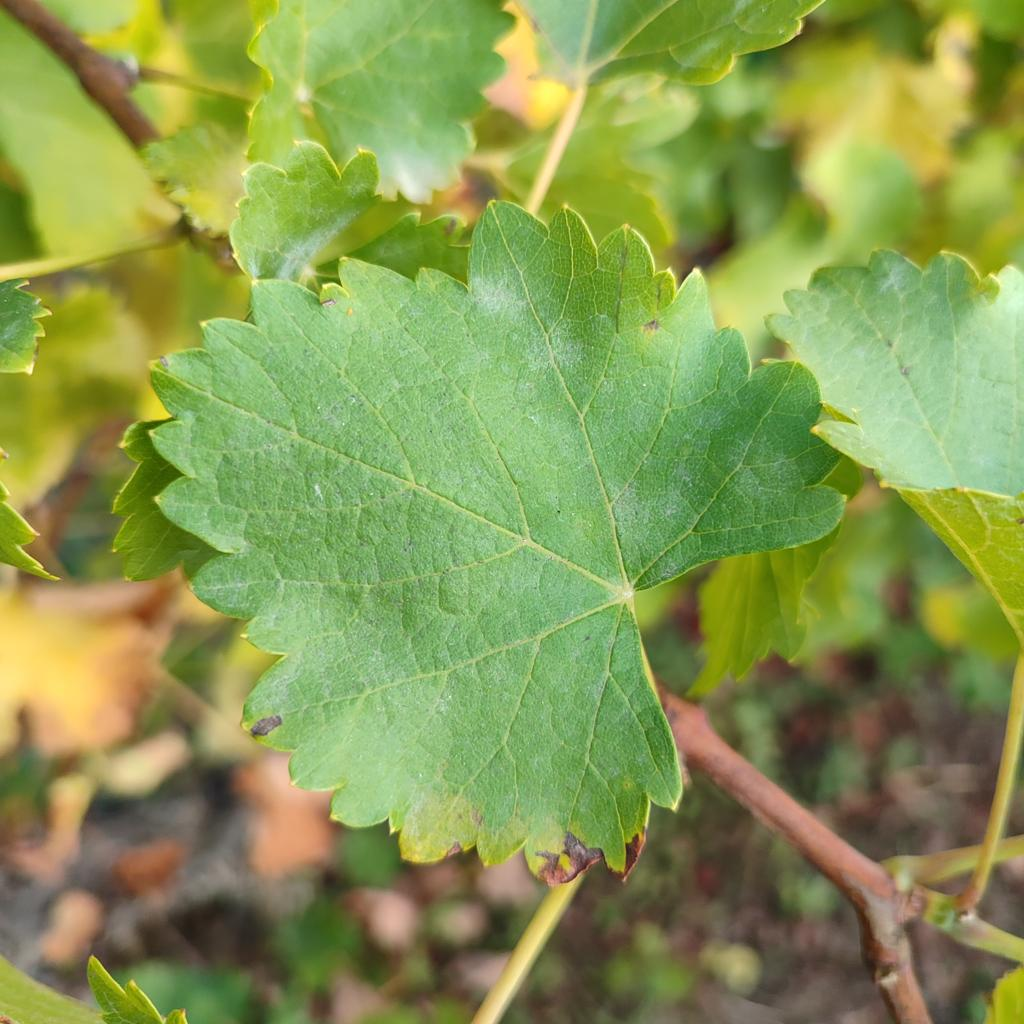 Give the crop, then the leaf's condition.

grapevine, powdery mildew
